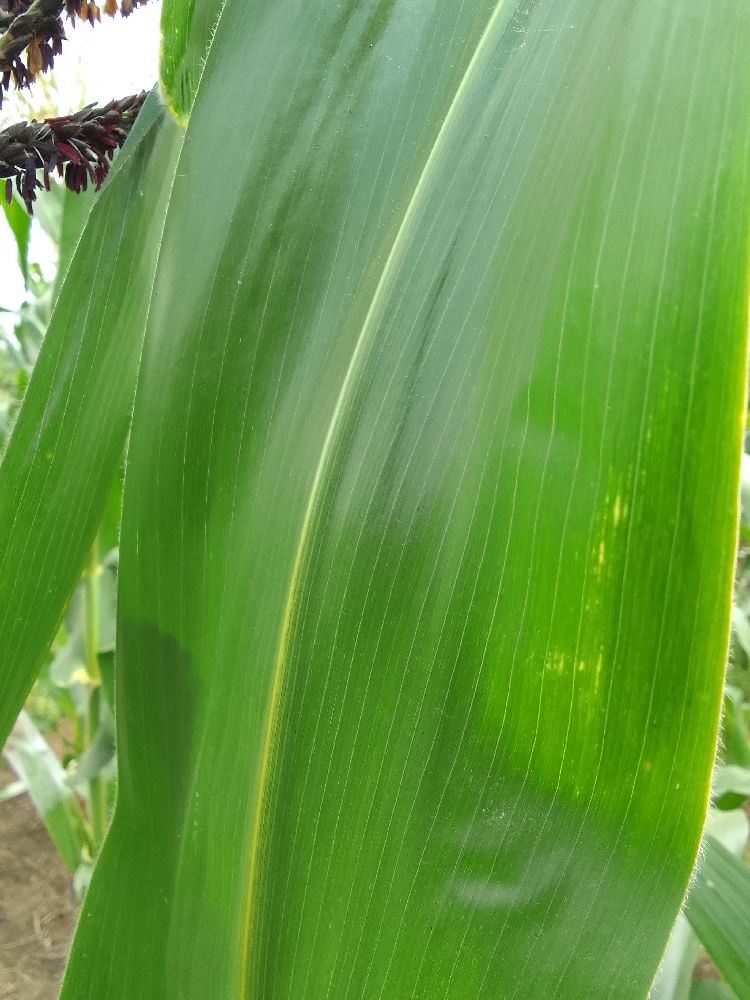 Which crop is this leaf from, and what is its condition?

maize, healthy
